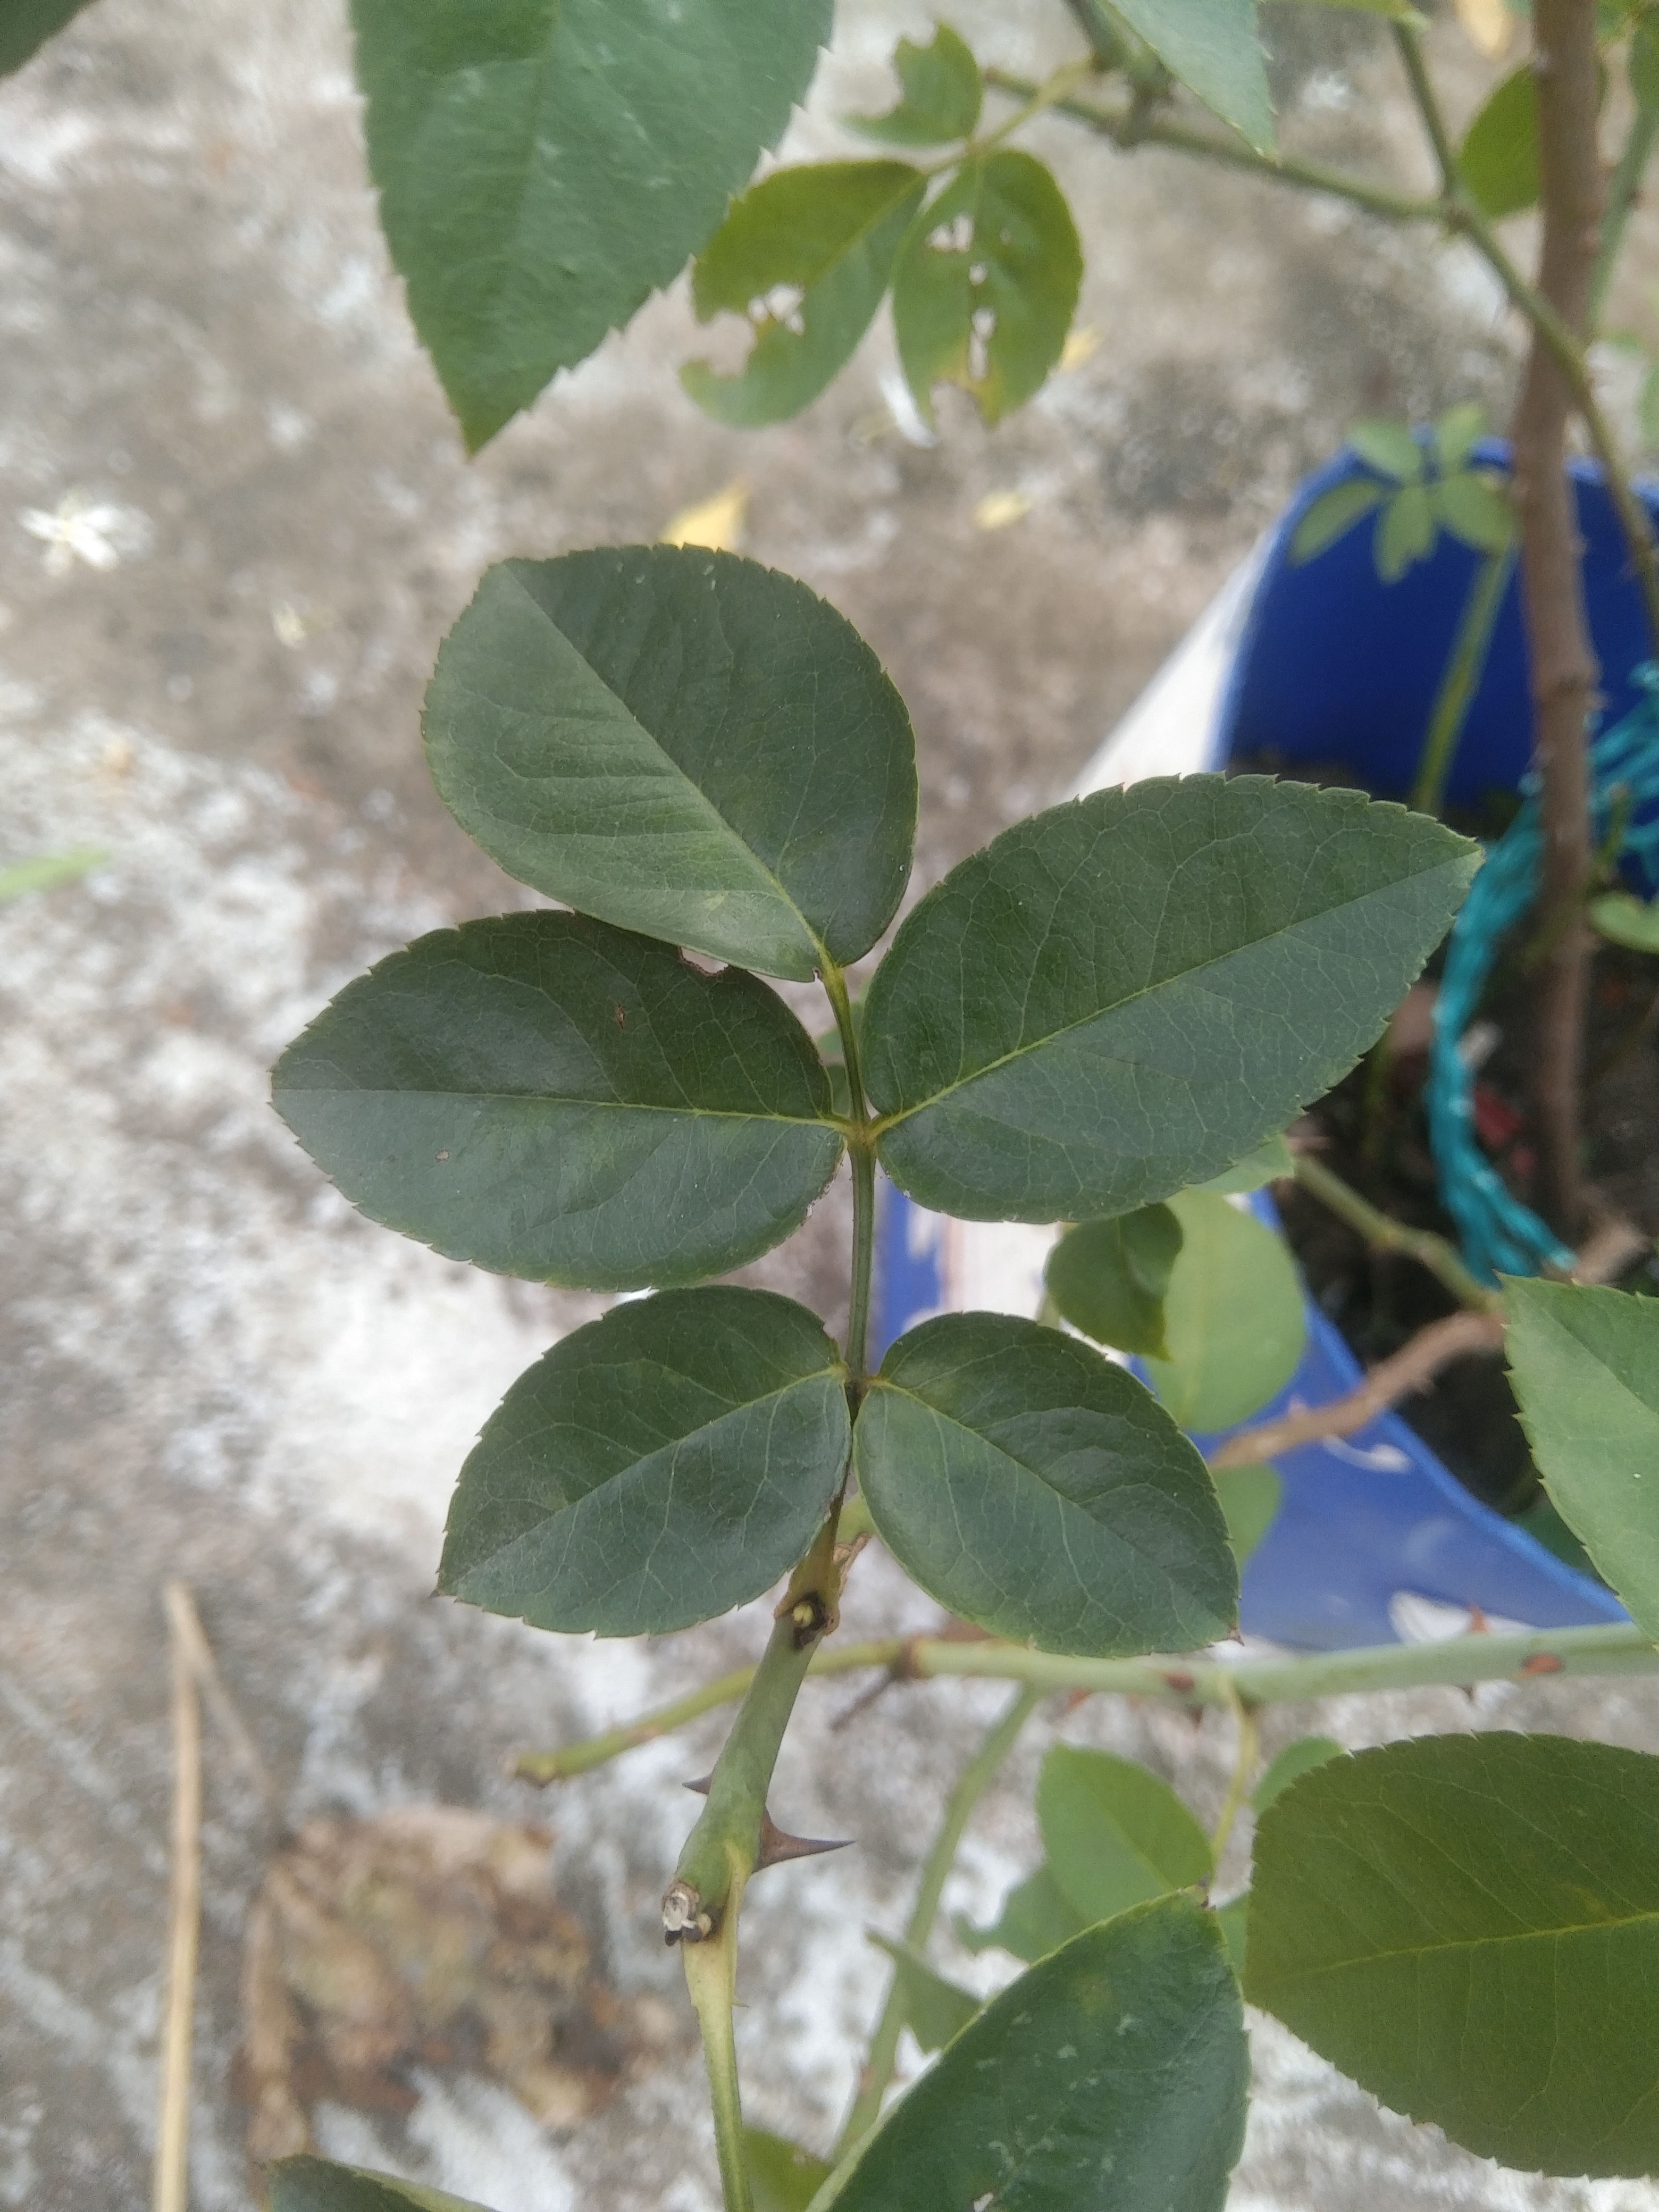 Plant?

rose
